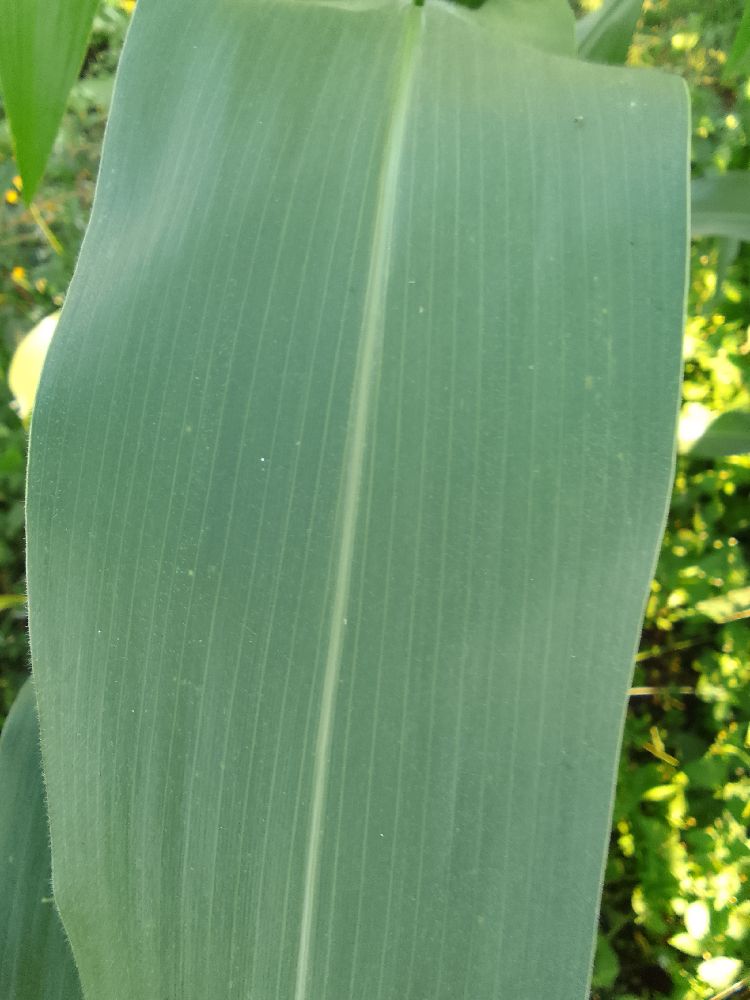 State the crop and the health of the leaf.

maize, healthy
